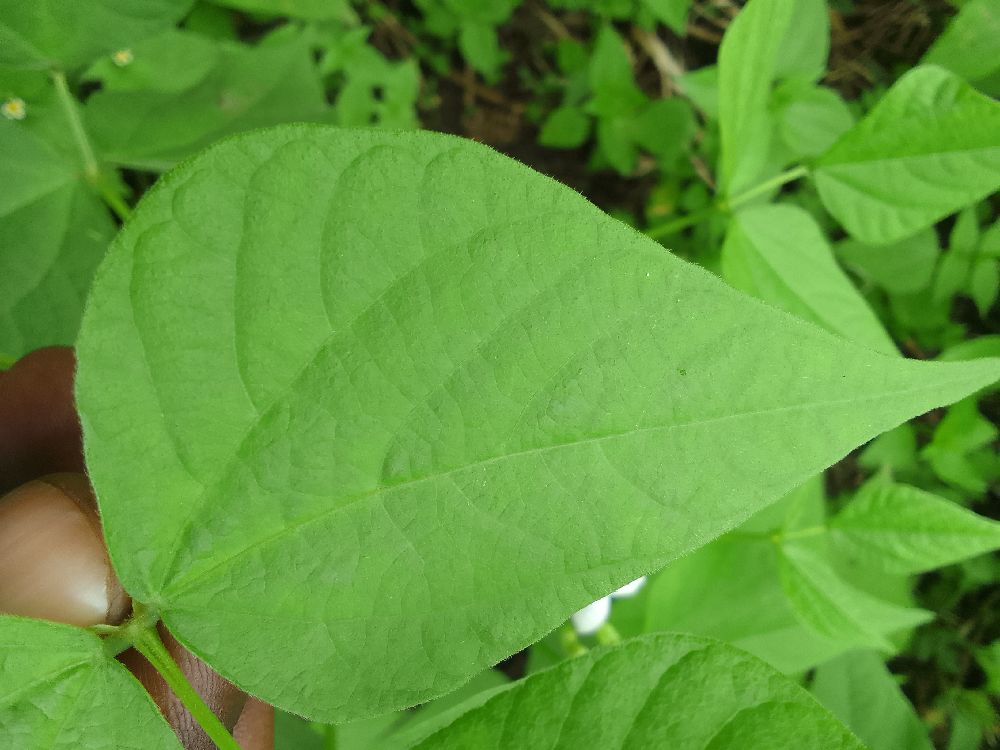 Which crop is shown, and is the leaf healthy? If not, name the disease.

common bean, healthy
